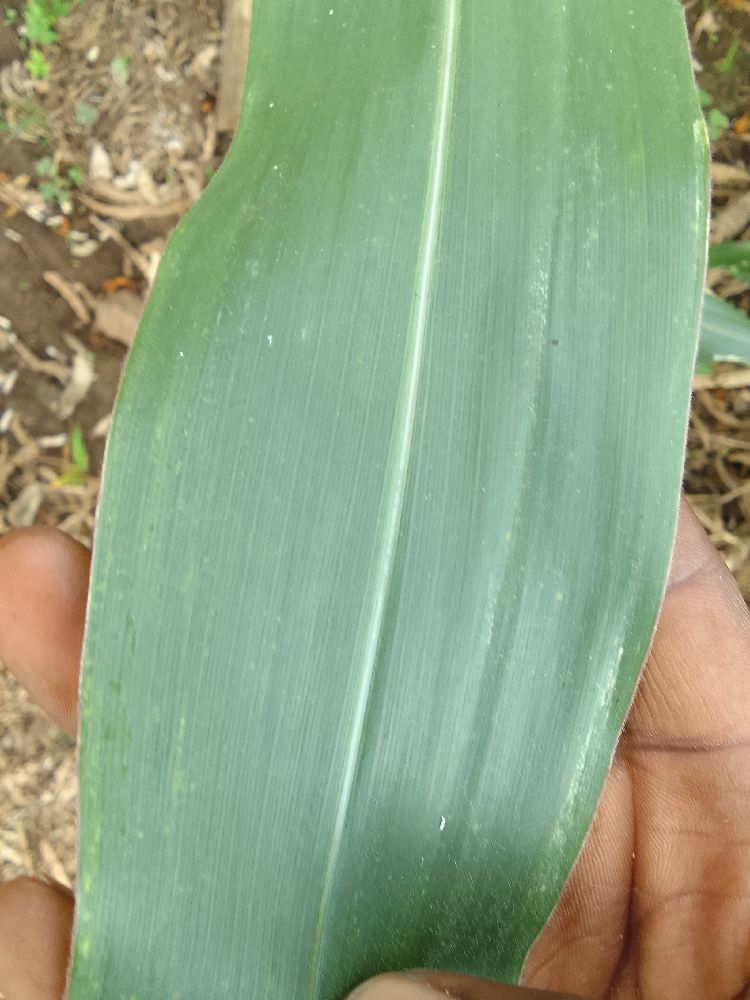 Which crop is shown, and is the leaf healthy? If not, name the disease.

maize, healthy
